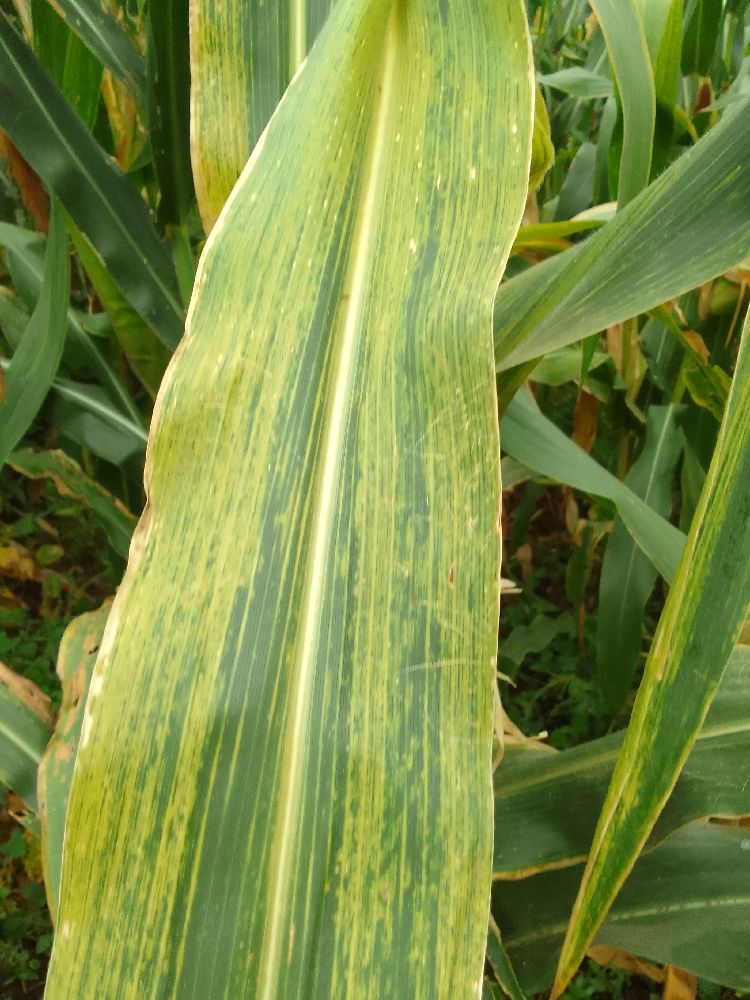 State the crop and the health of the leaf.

maize, maize lethal necrosis
